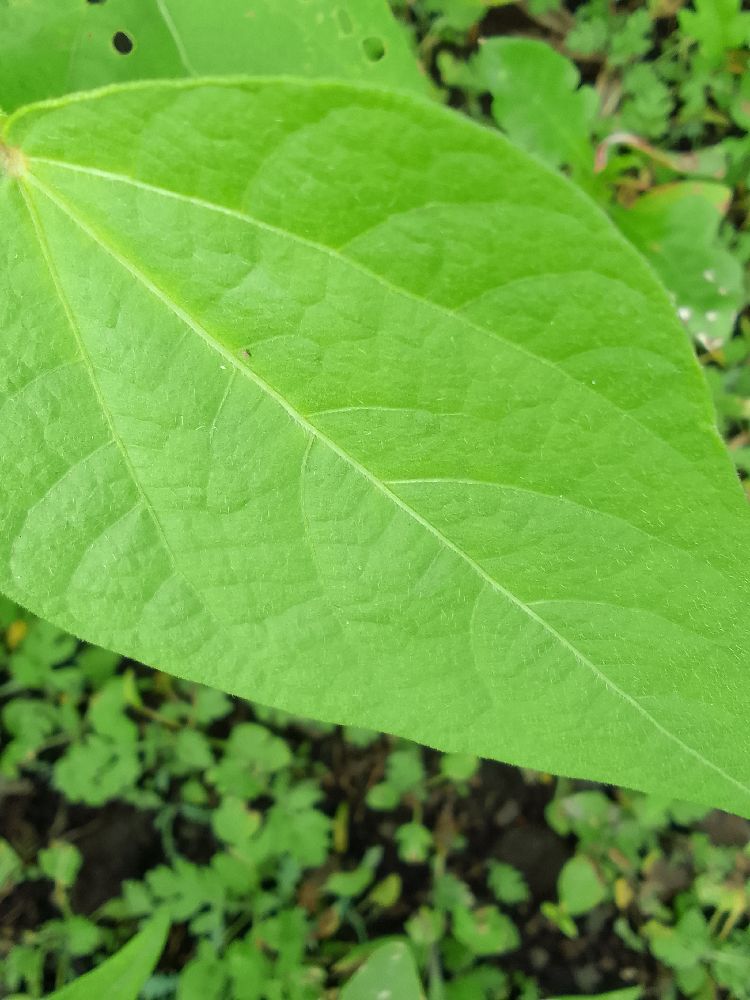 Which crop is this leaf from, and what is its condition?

common bean, healthy
